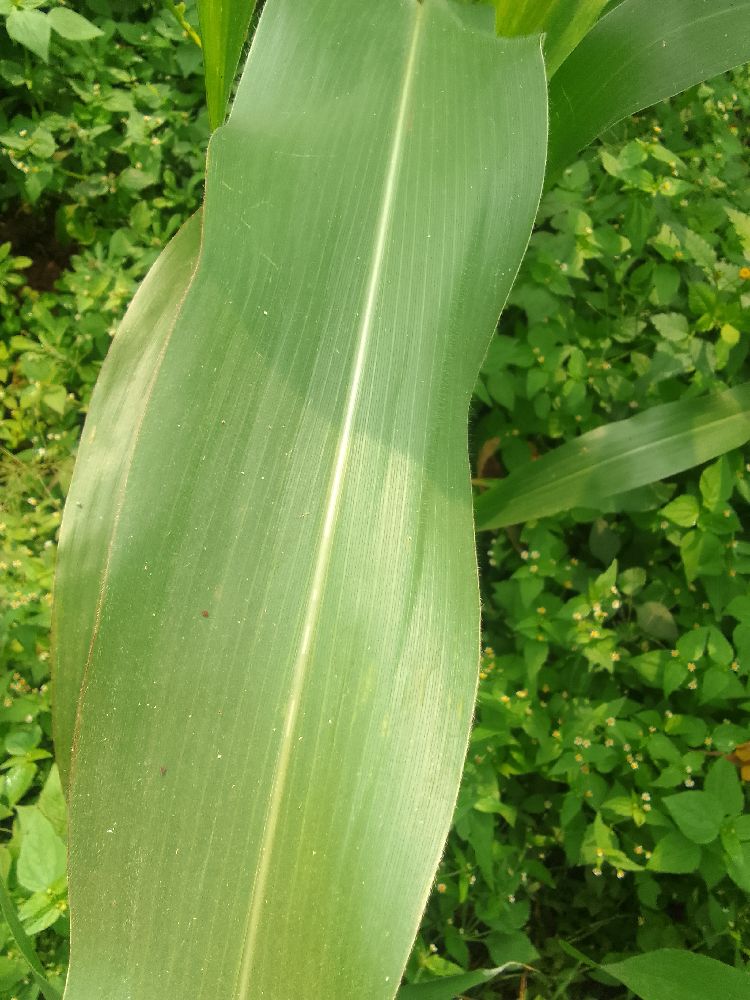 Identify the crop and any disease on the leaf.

maize, healthy
